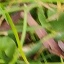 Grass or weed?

grass
